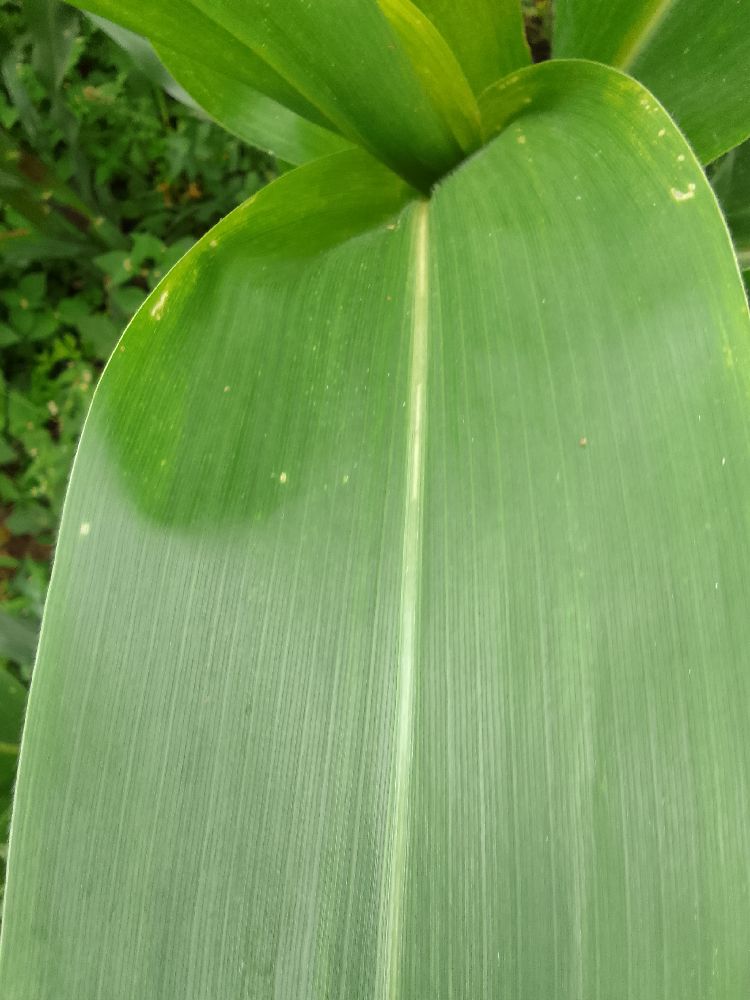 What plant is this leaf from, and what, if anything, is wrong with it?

maize, healthy
